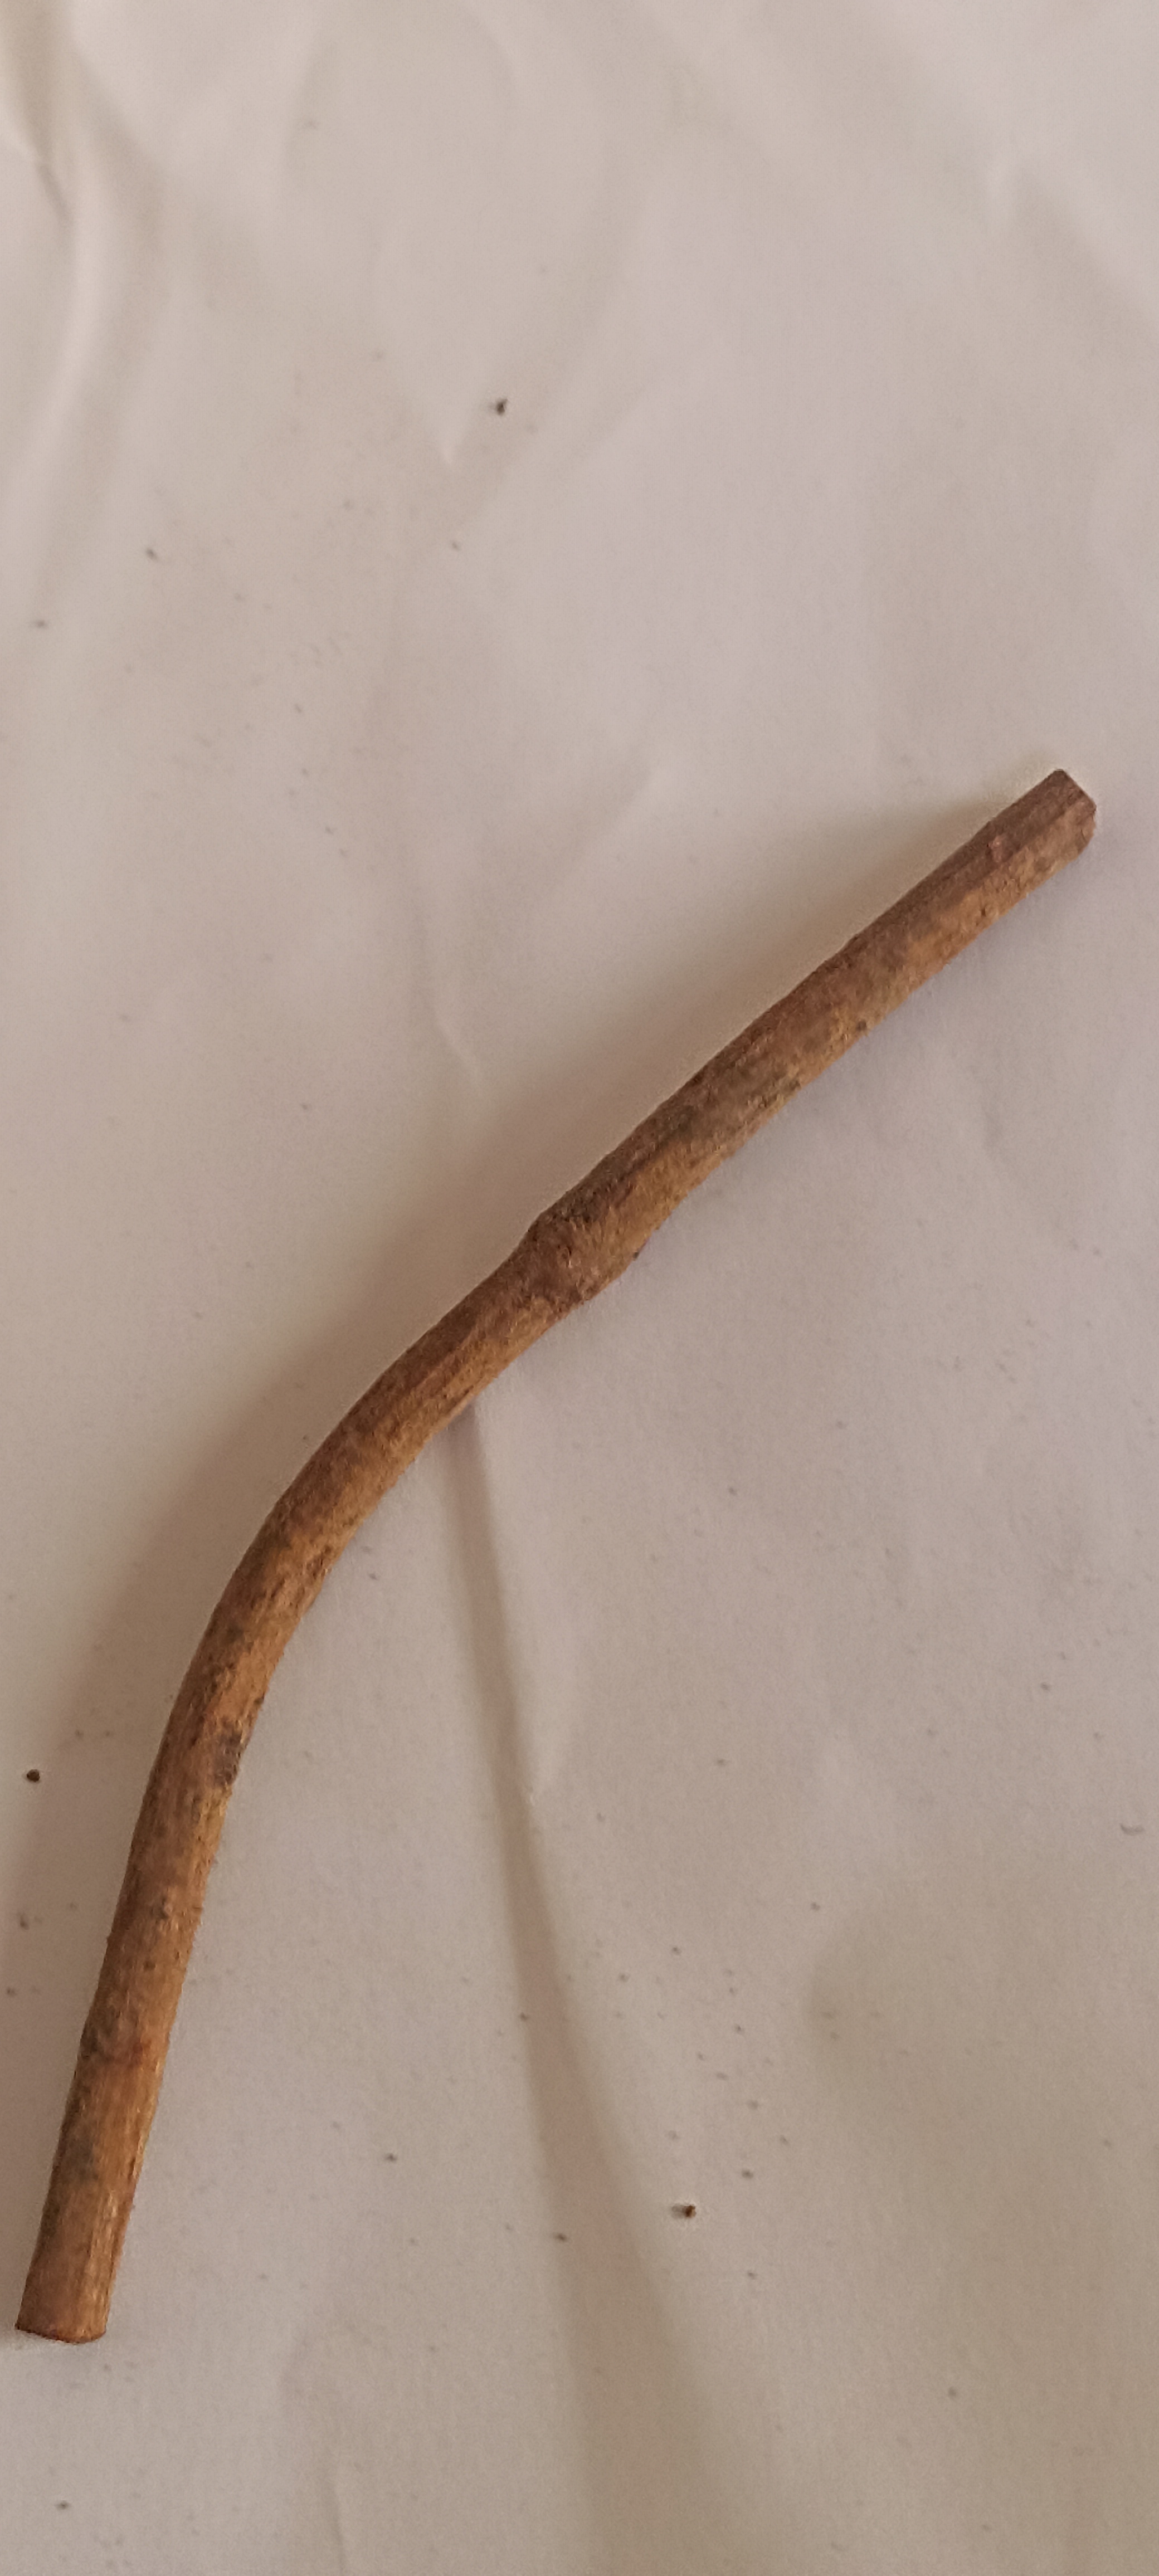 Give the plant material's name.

manjistha
